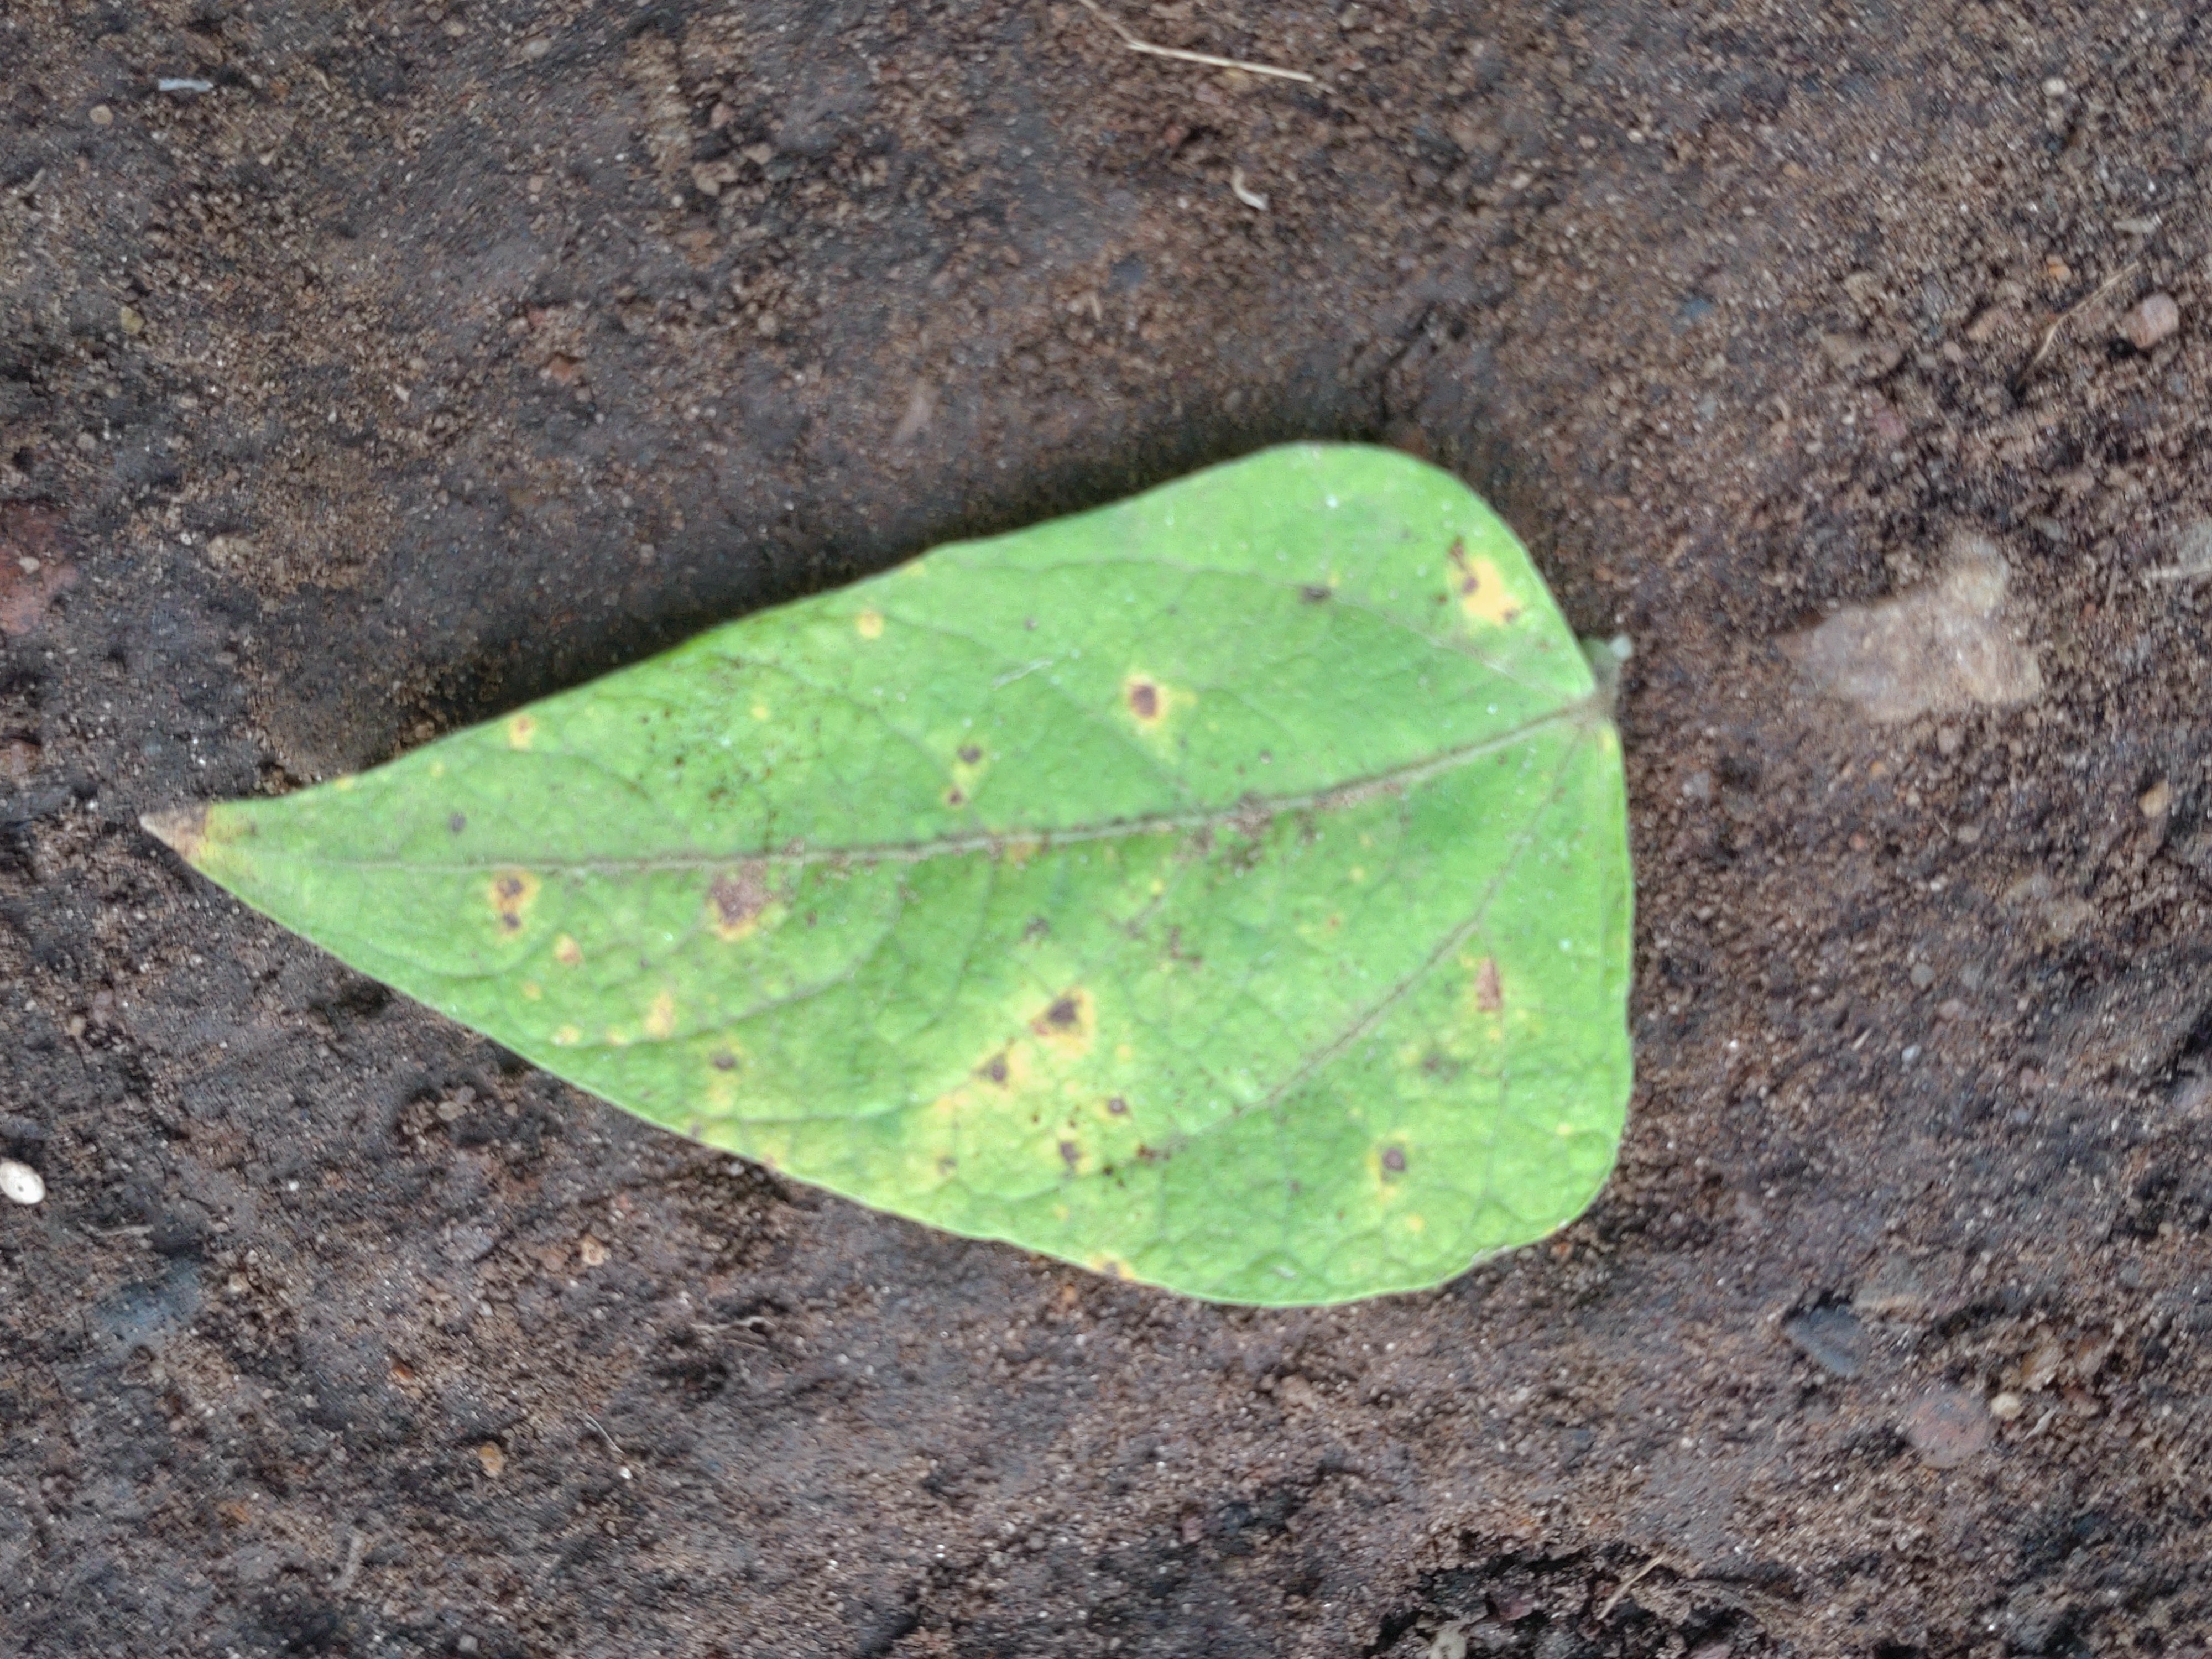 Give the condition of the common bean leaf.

rust
